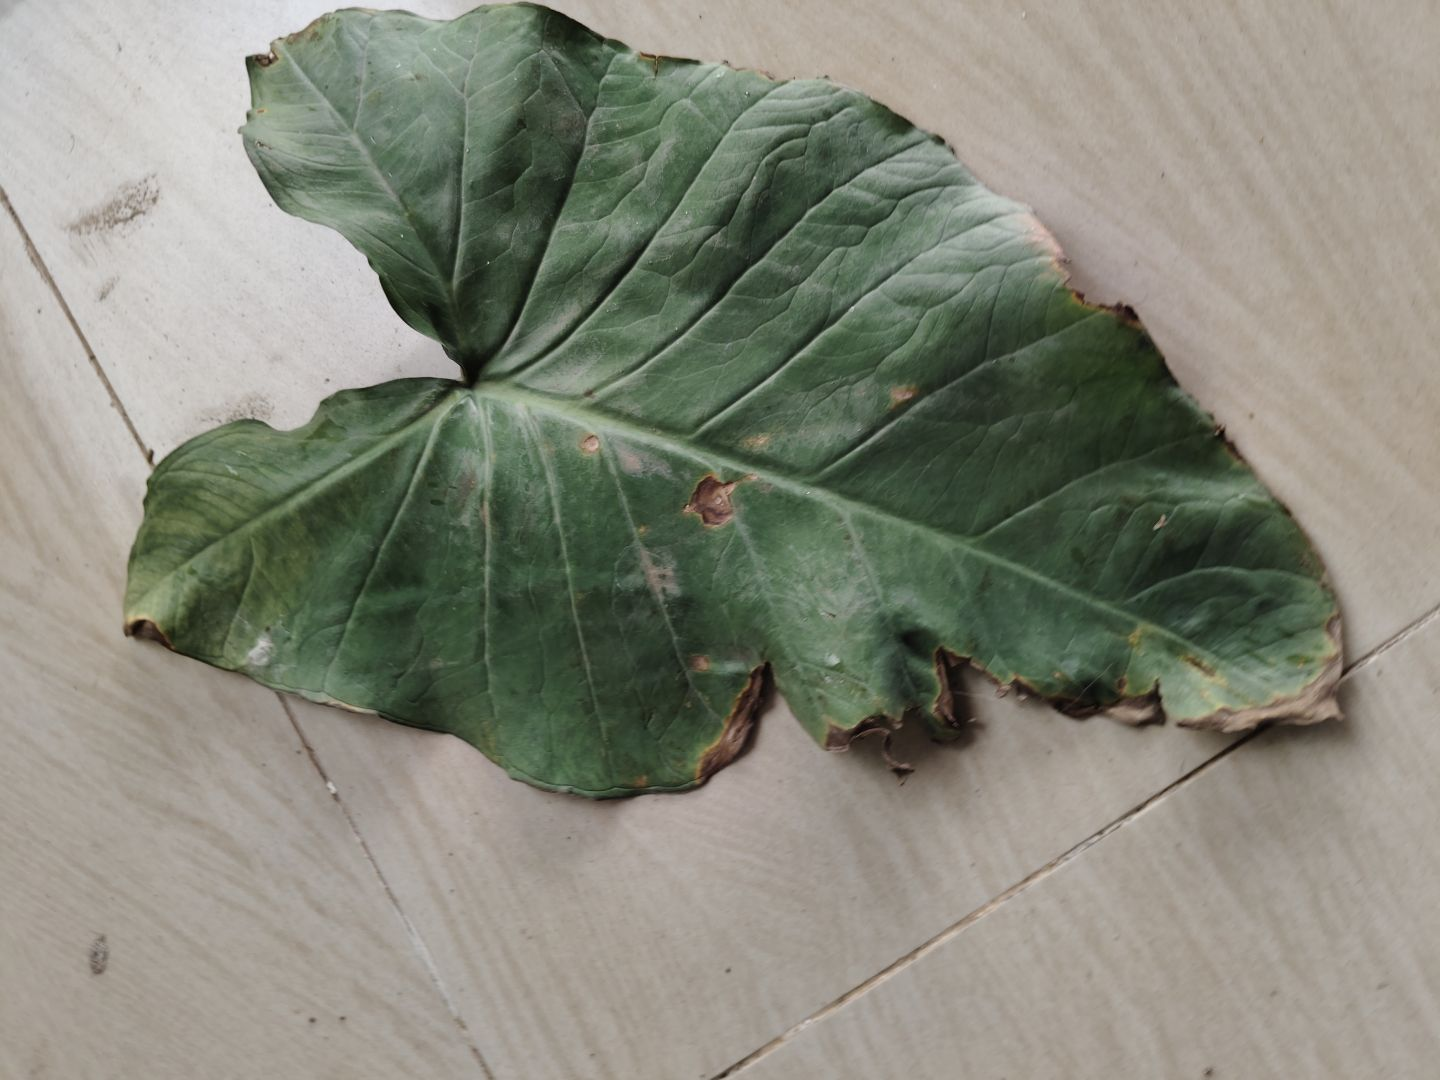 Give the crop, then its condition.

taro, leaf blight
